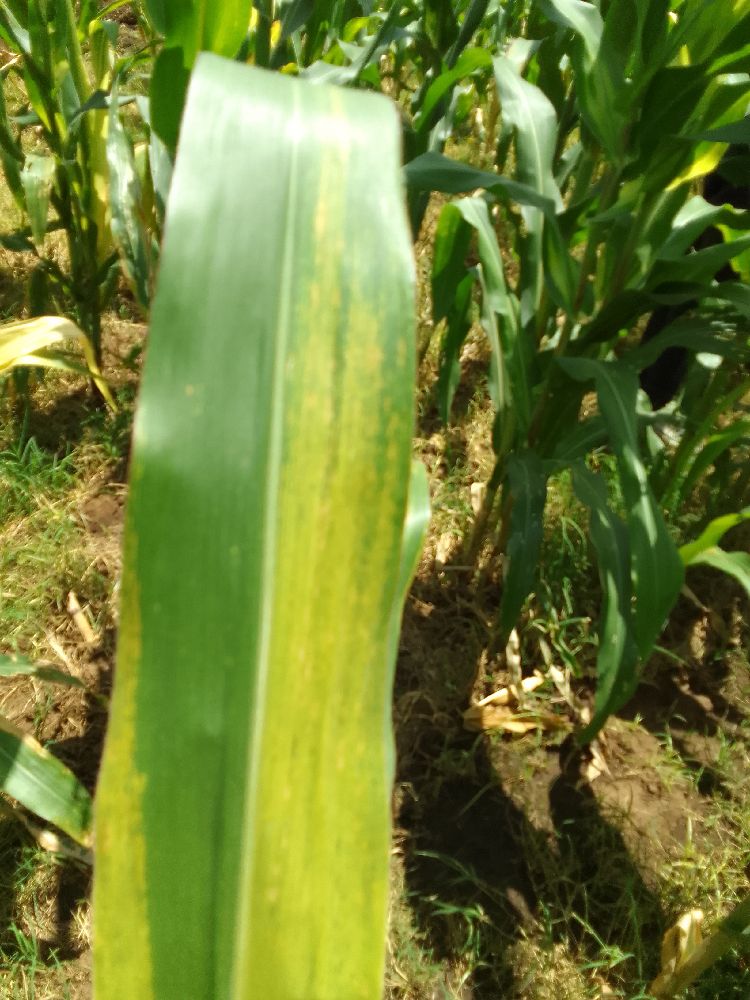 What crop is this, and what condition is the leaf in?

maize, maize lethal necrosis
